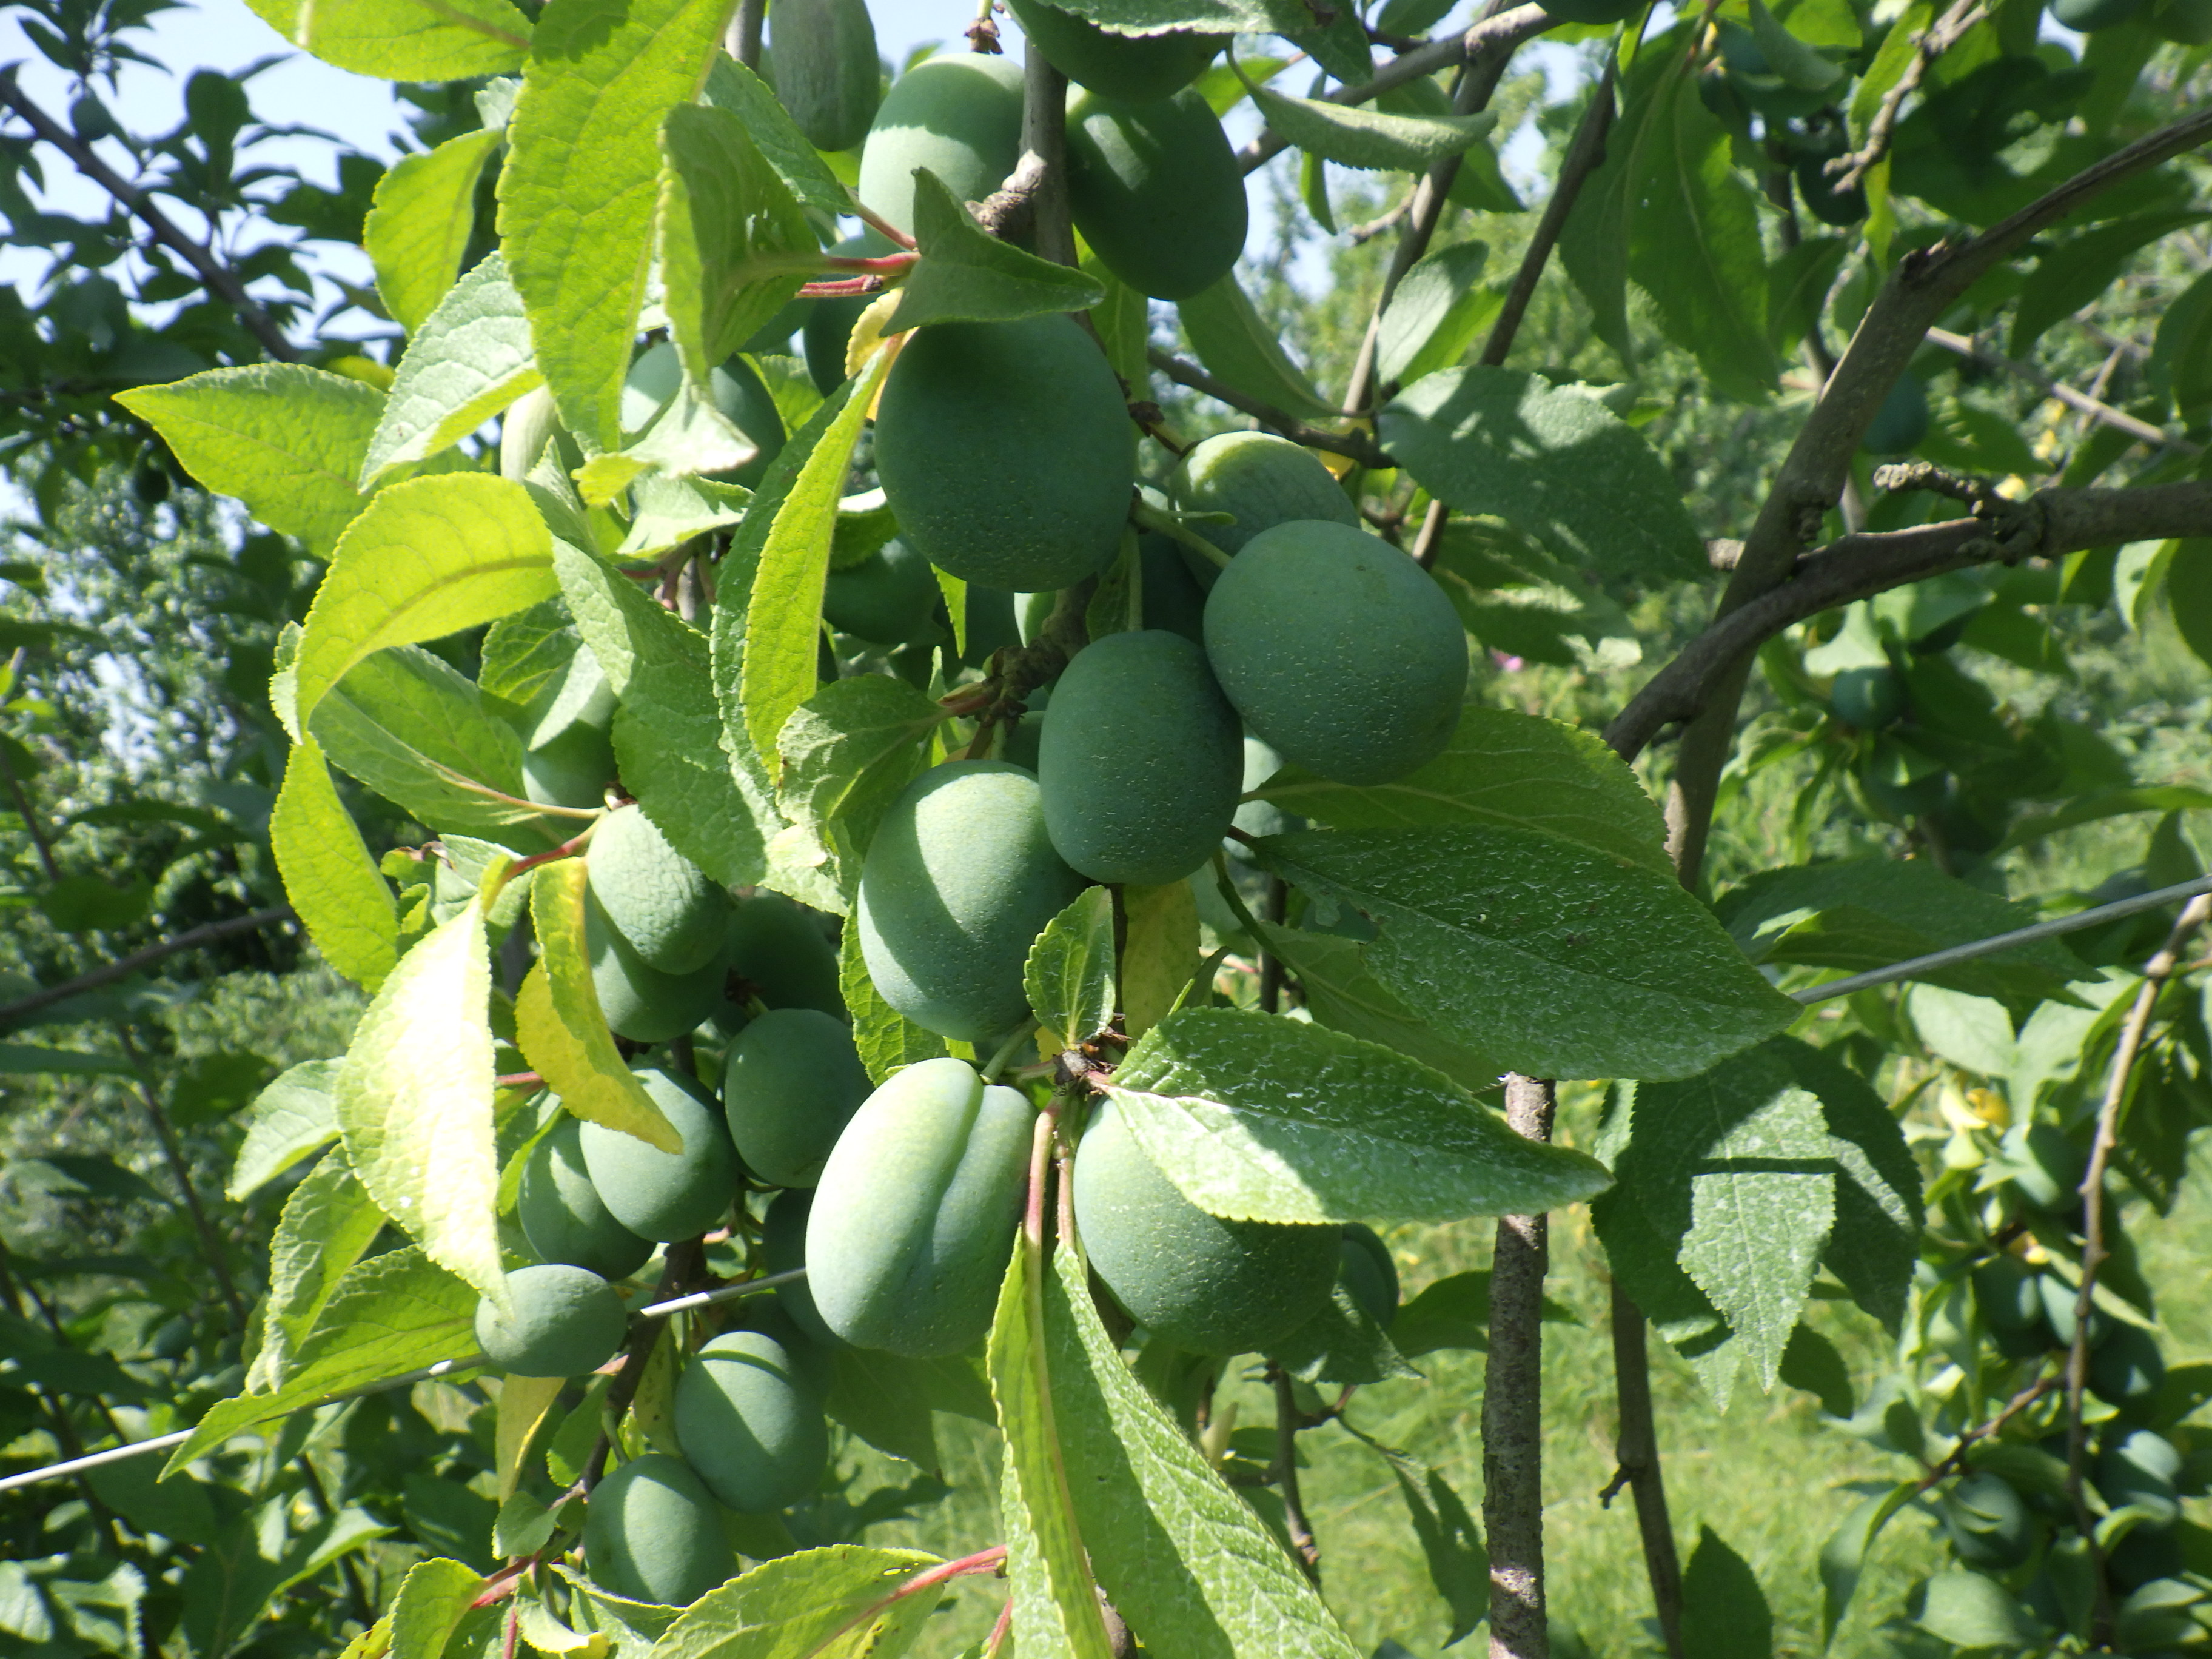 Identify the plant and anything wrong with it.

plum, shot hole disease
